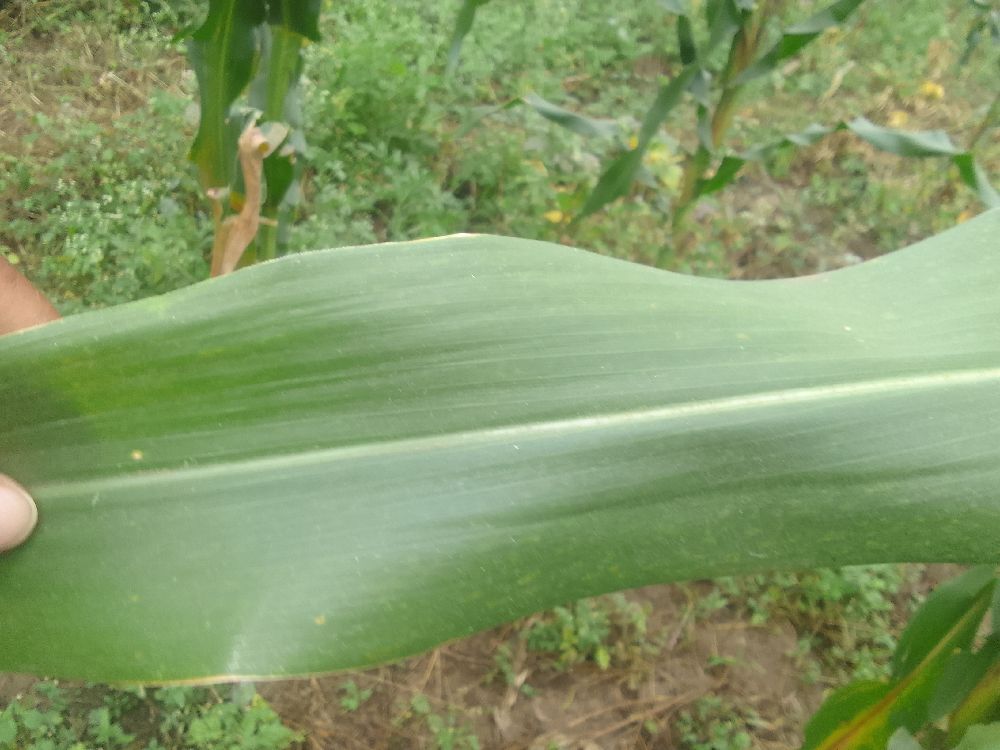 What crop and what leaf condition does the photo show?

maize, healthy
